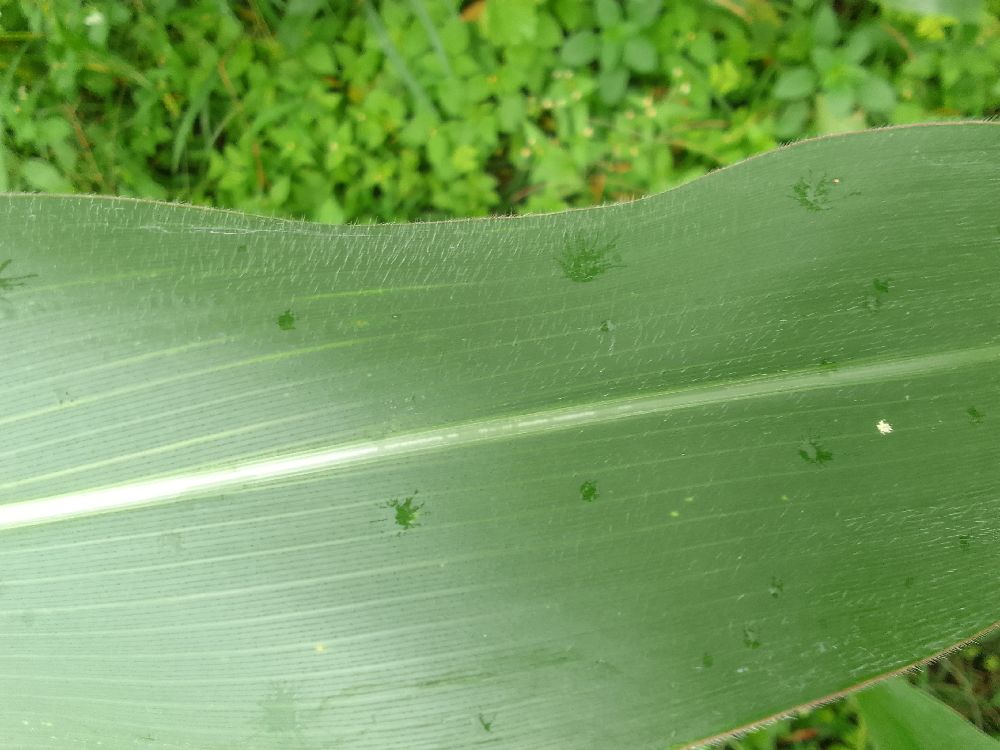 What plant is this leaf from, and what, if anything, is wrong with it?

maize, healthy
